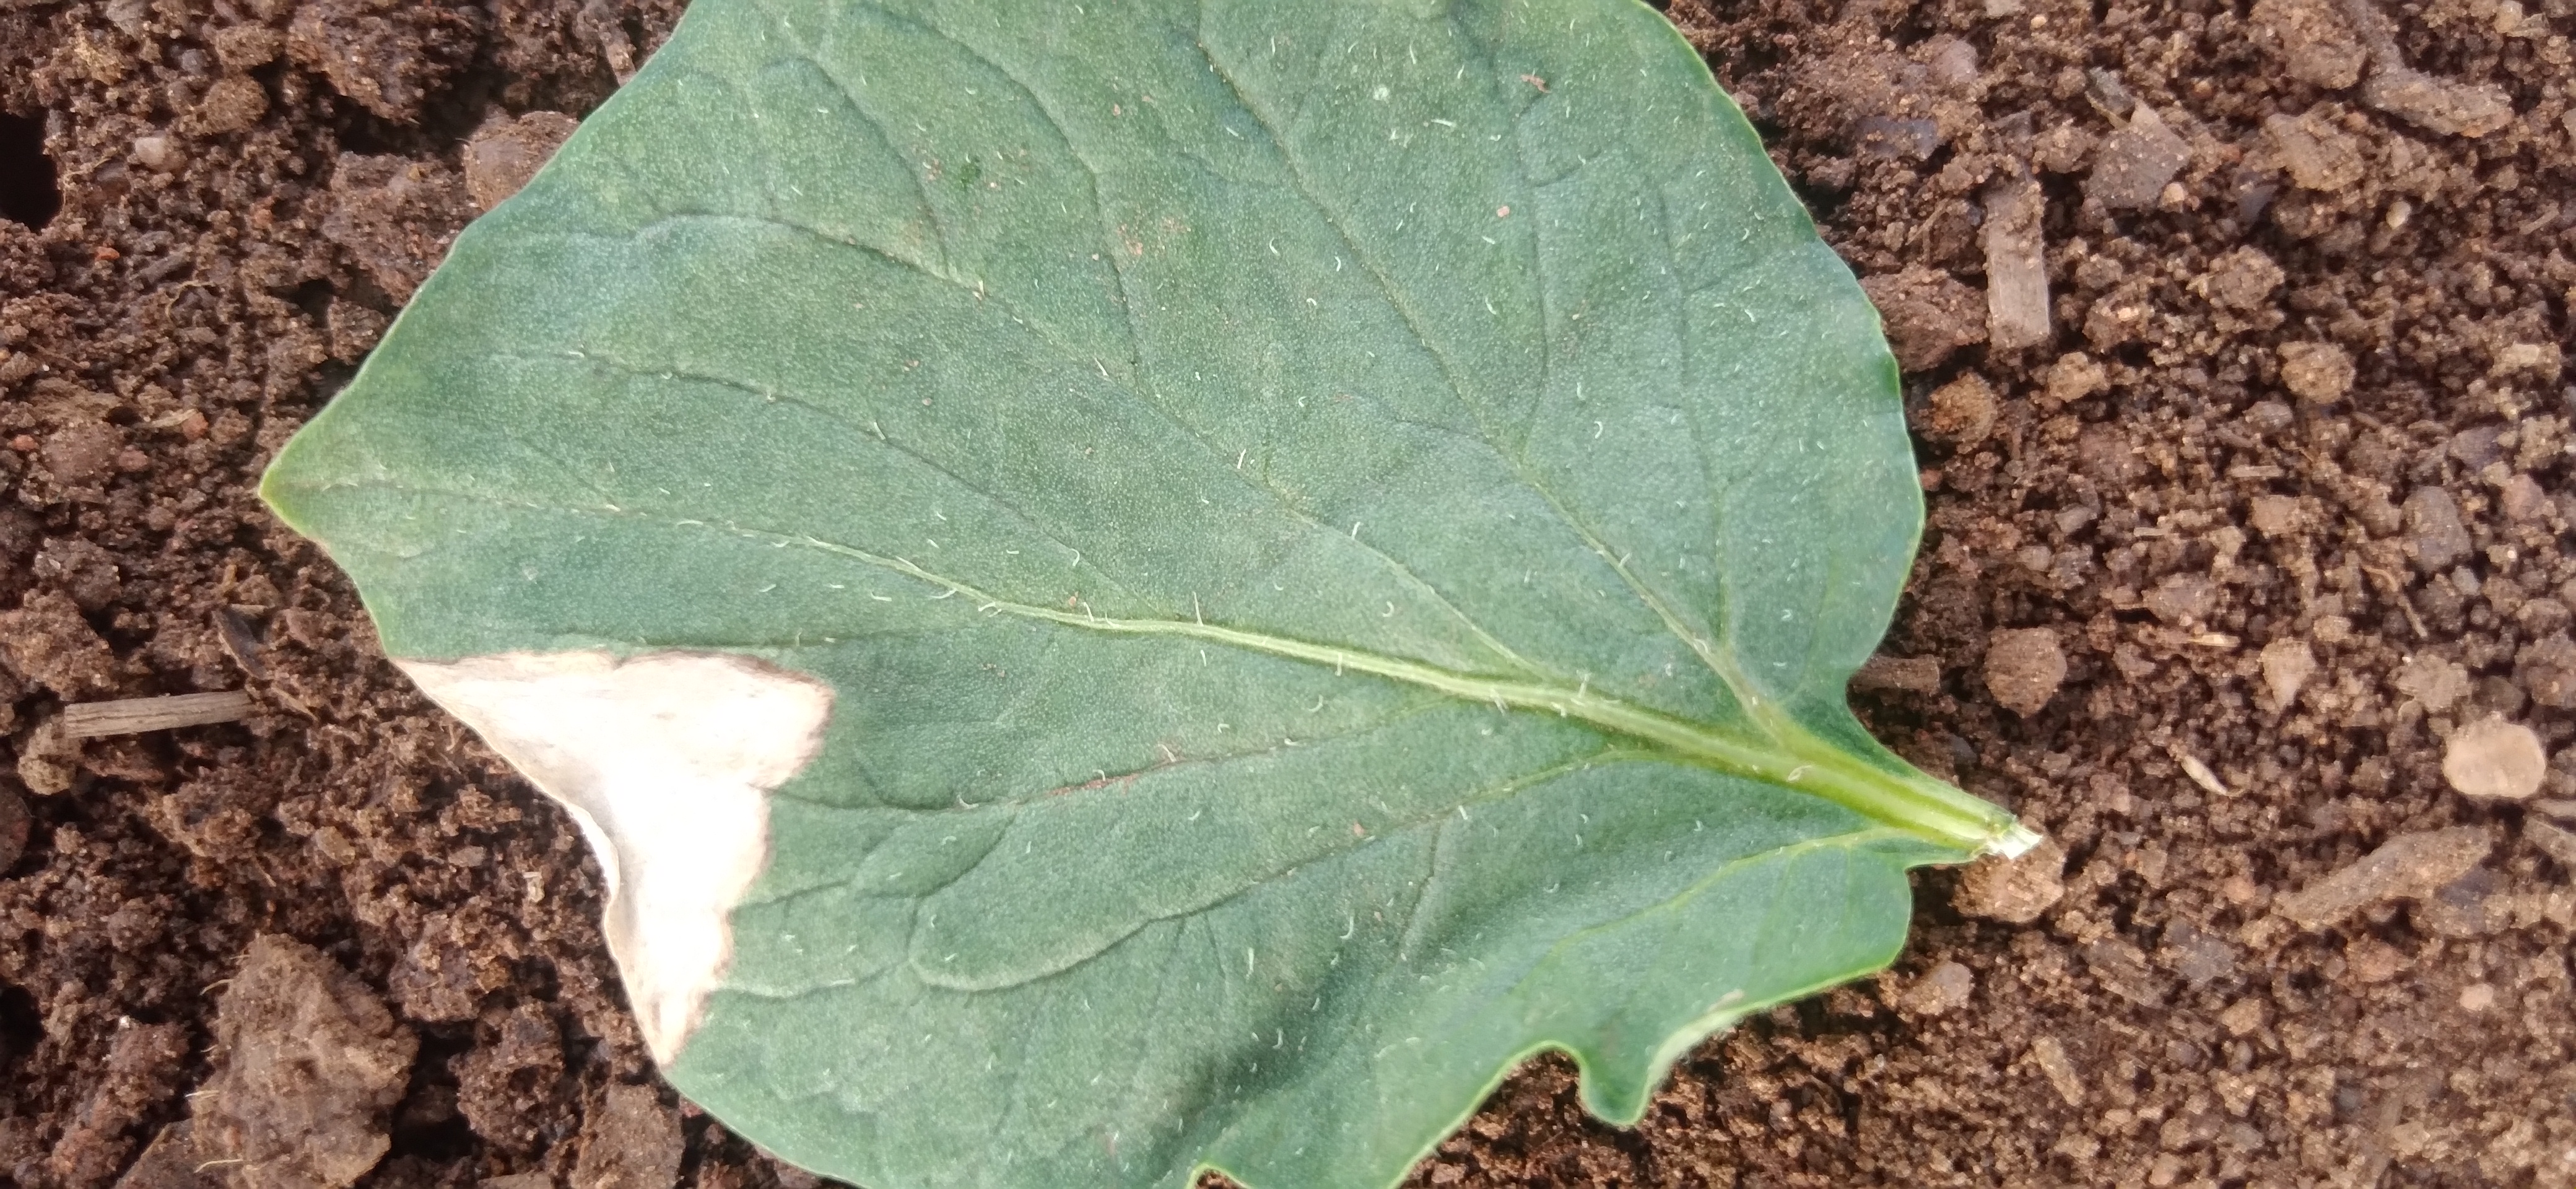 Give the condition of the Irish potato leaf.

early blight
